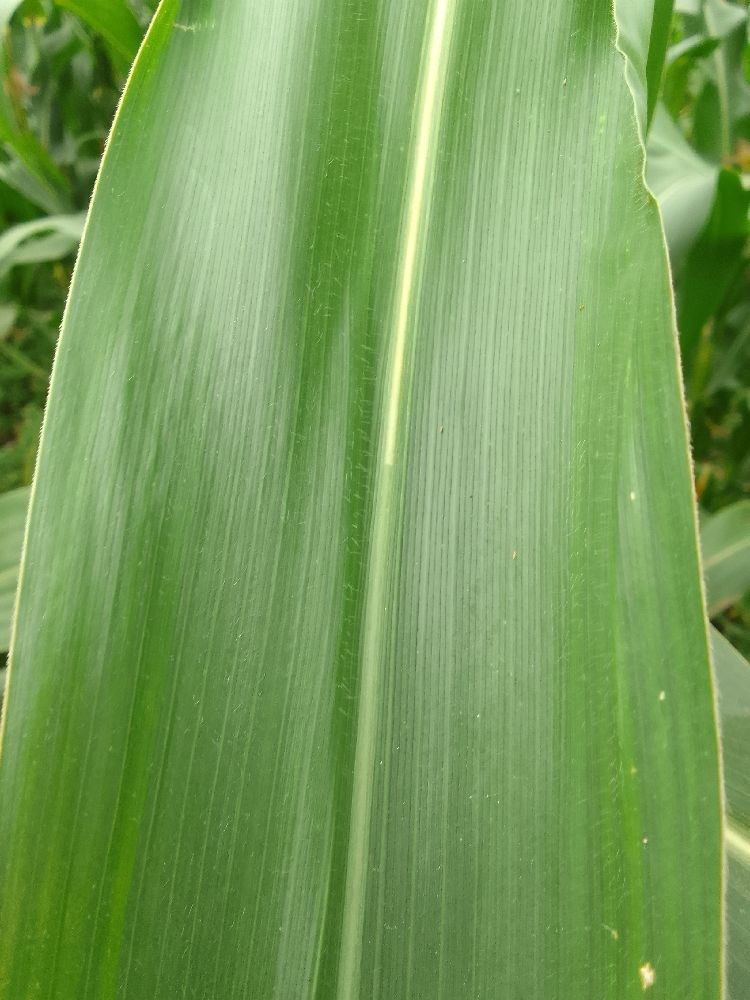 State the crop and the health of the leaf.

maize, healthy
